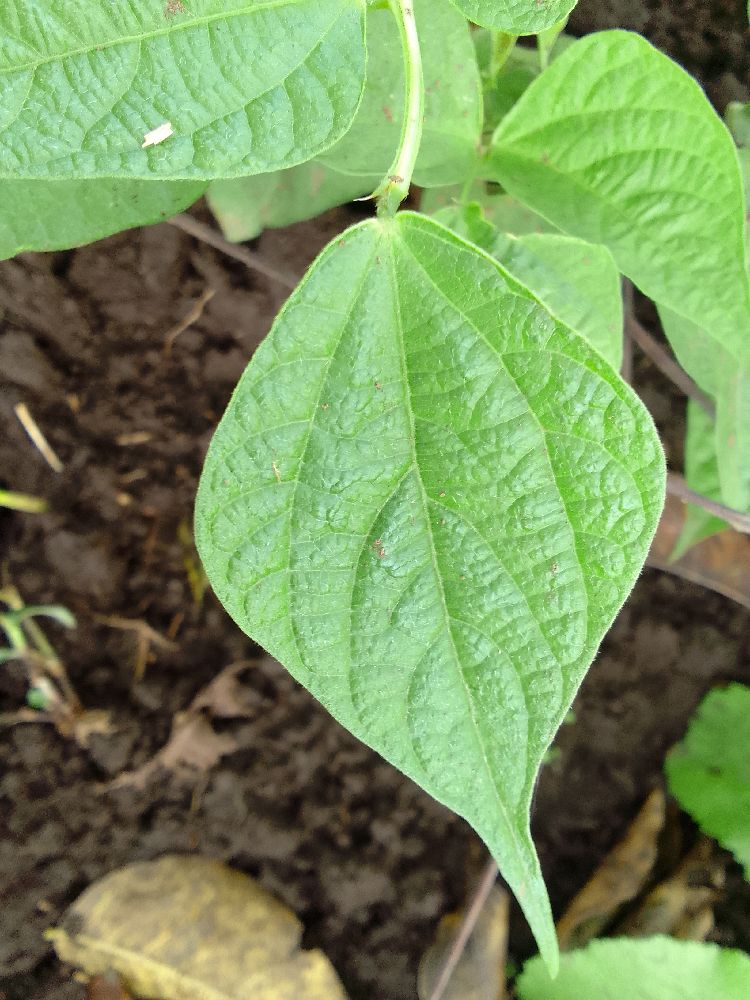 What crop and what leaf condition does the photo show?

common bean, healthy
